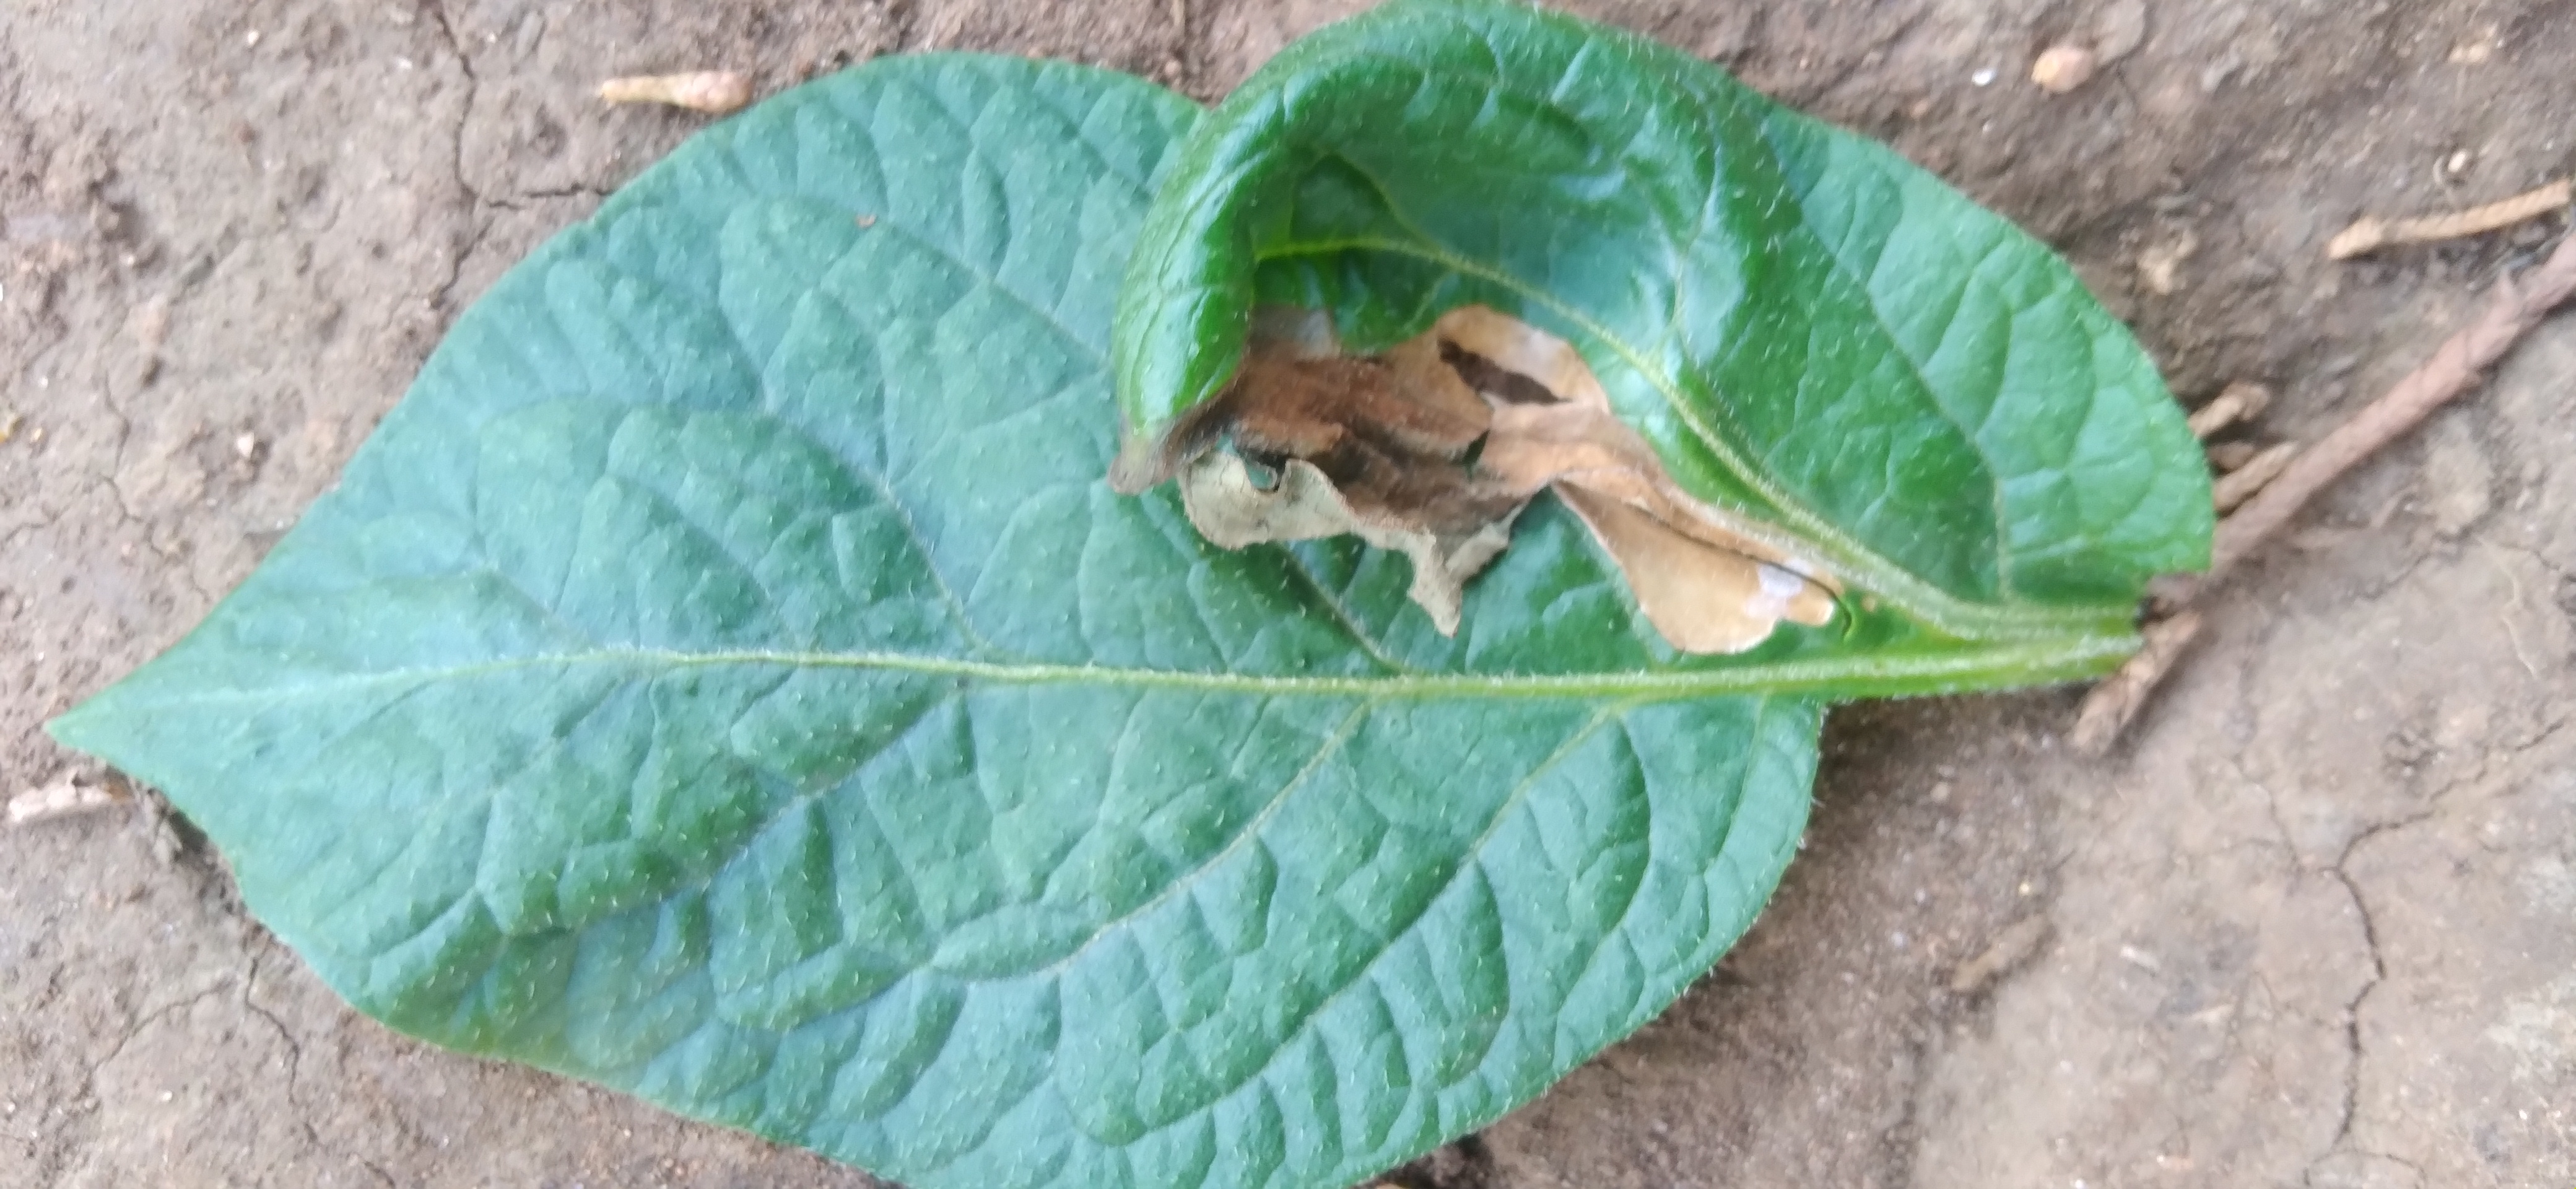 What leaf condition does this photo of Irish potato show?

early blight
